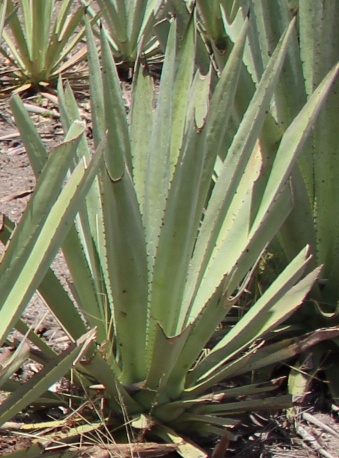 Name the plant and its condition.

agave, yellow
